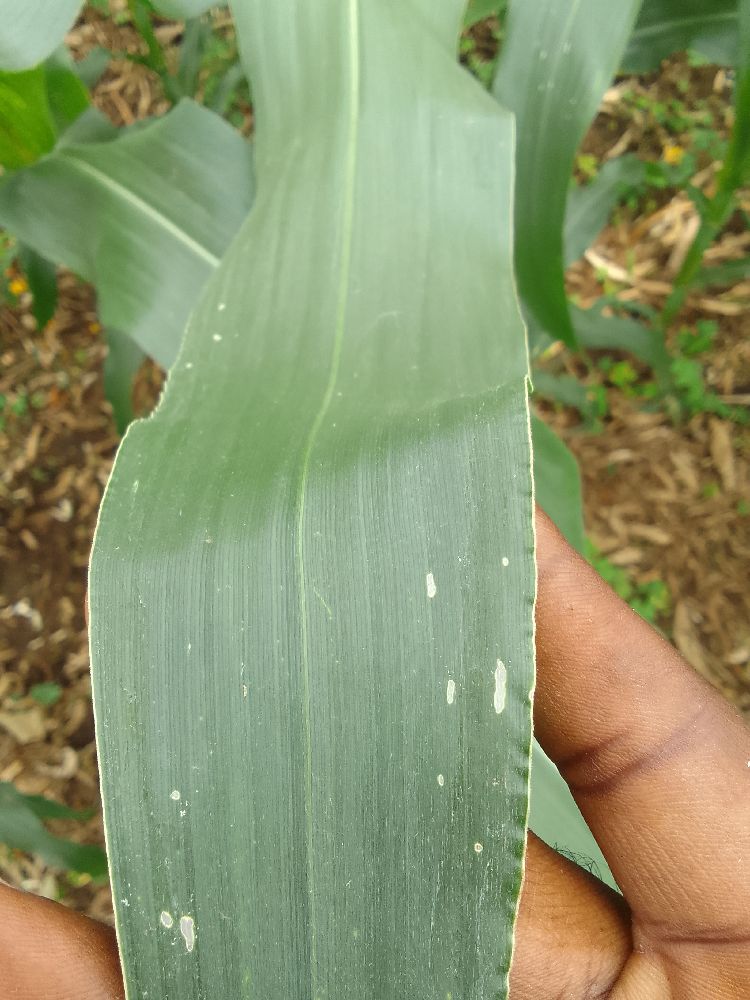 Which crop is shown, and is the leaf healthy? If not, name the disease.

maize, healthy
